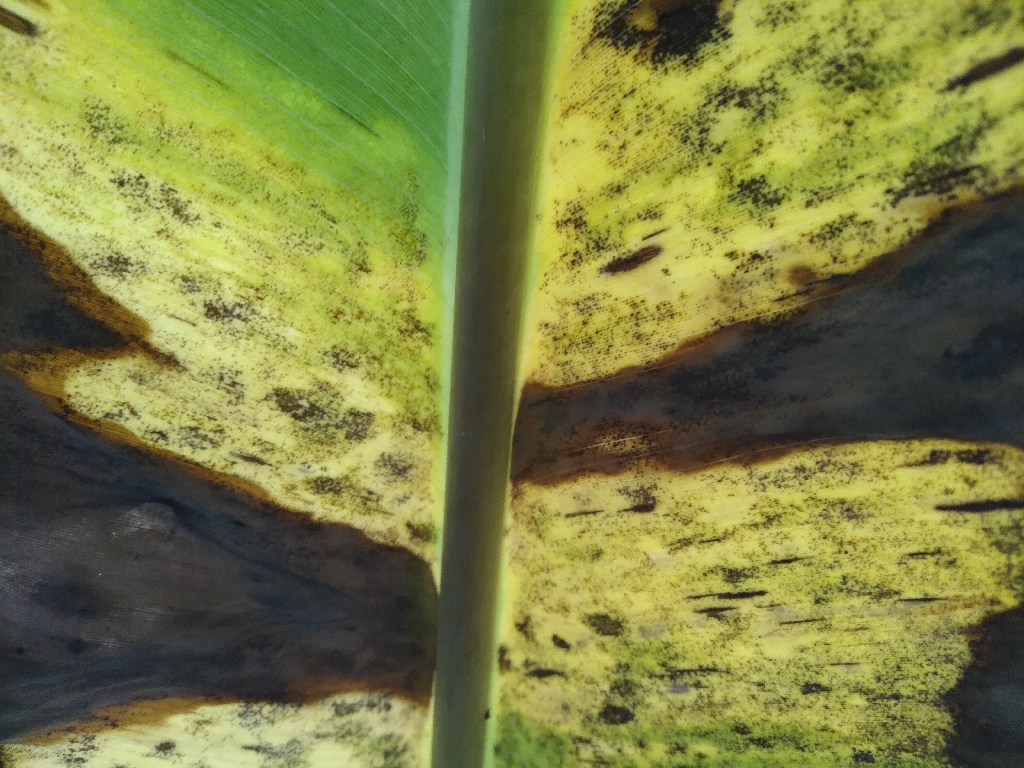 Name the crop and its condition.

banana, black sigatoka
